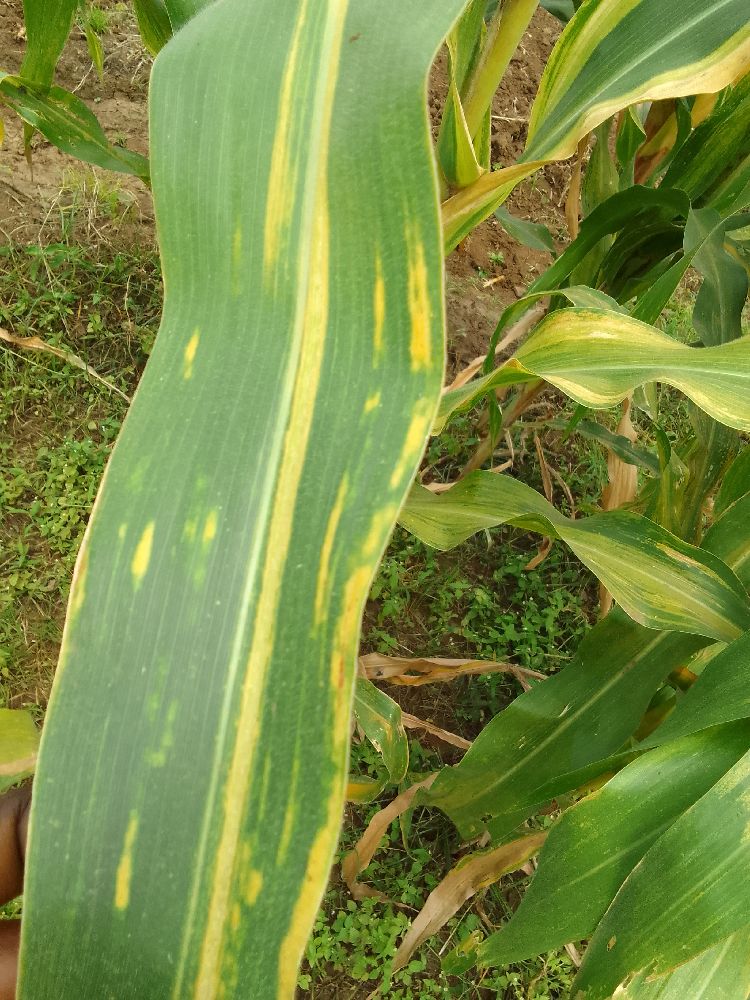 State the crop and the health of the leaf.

maize, maize lethal necrosis
